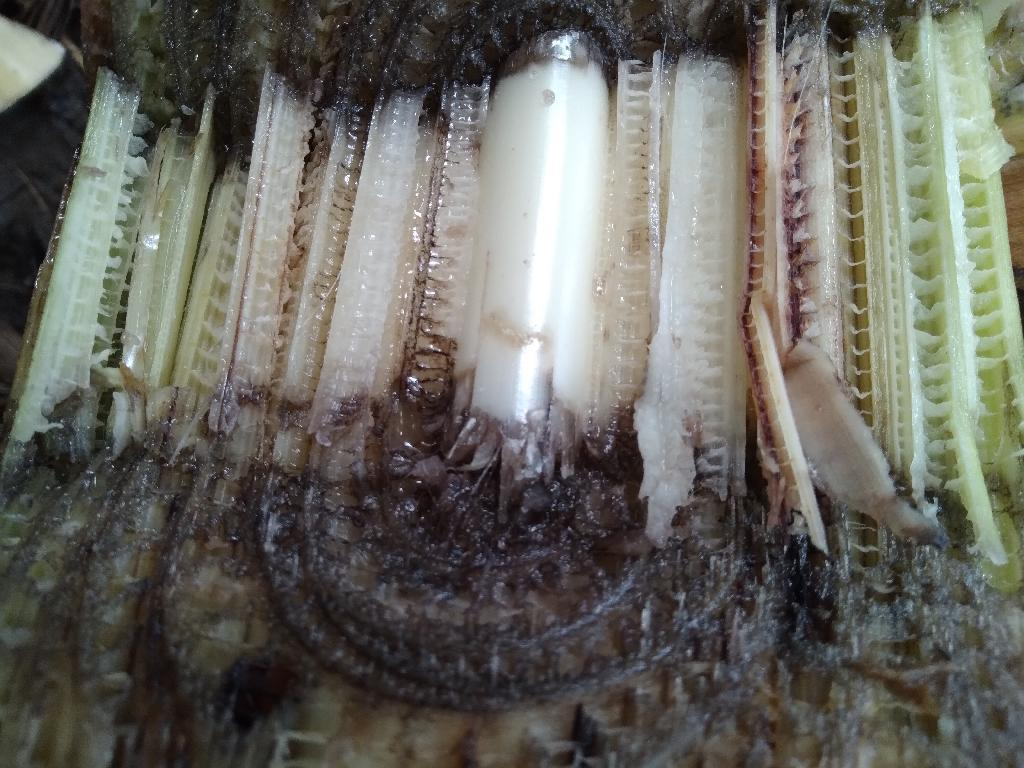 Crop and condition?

banana, fusarium wilt race 1
